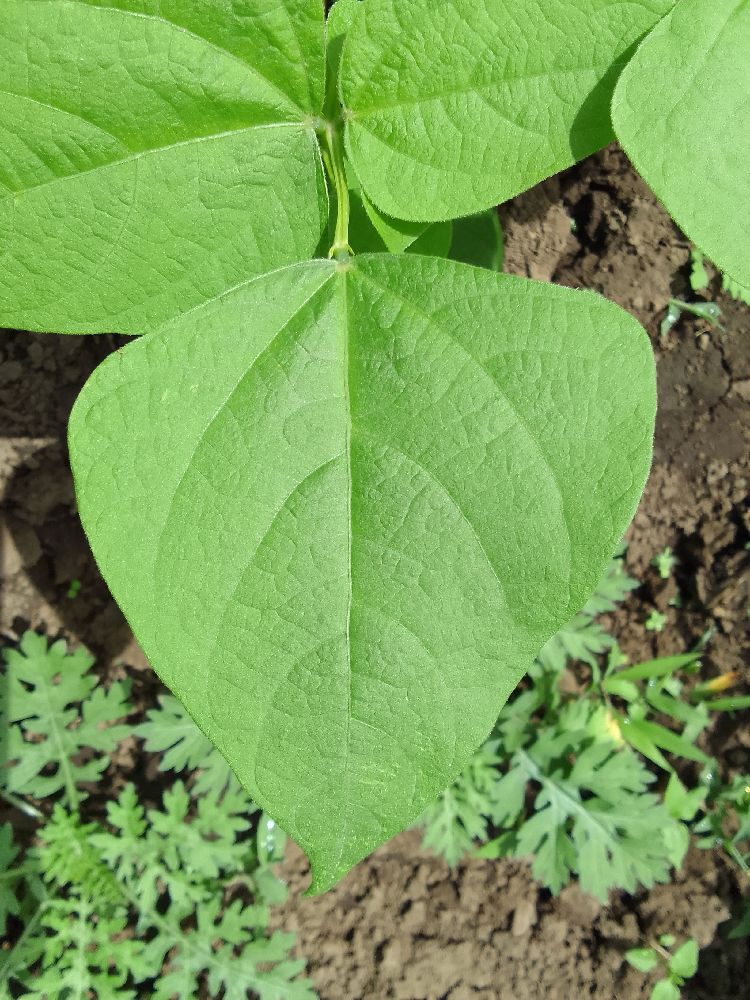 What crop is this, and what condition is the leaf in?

common bean, healthy
